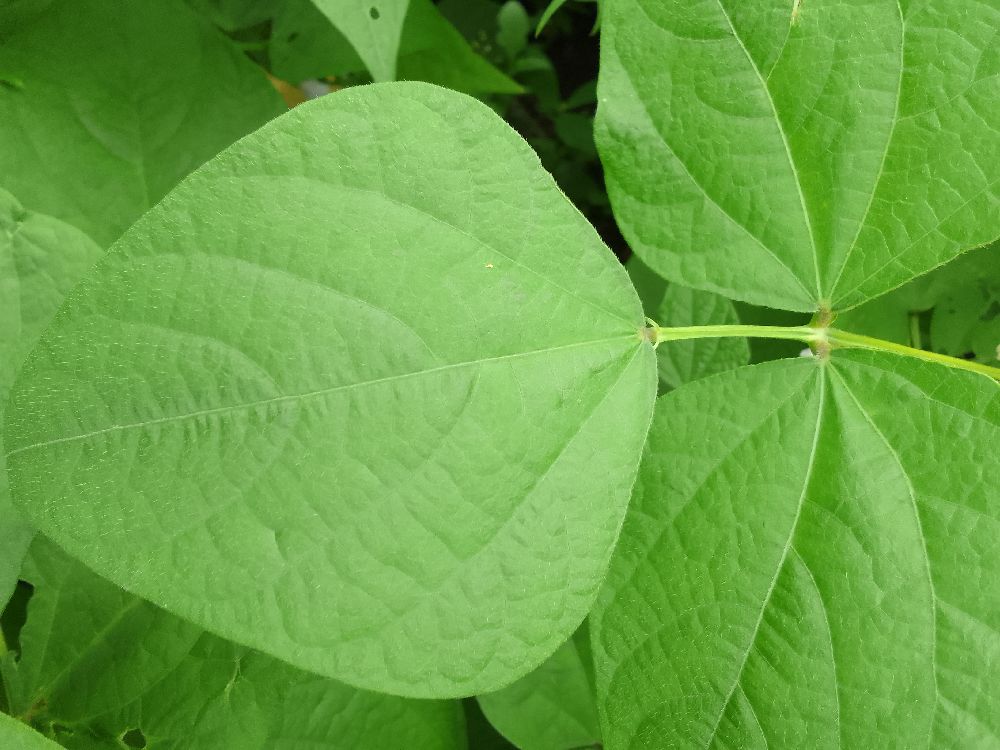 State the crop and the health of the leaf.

common bean, healthy
